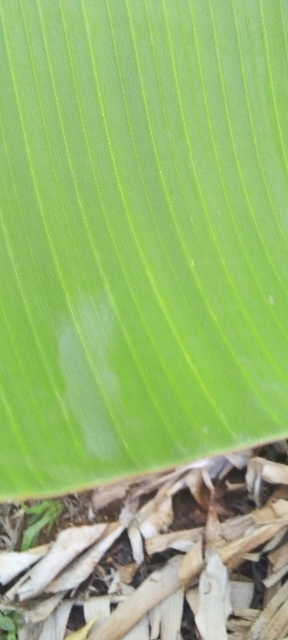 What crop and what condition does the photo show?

banana, healthy
